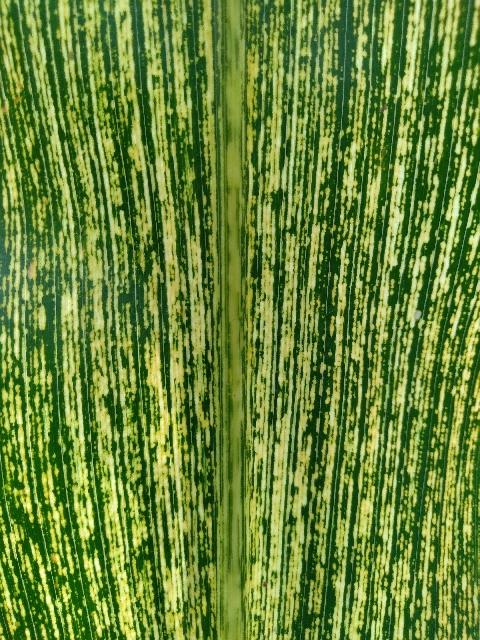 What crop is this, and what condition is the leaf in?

maize, maize streak virus
